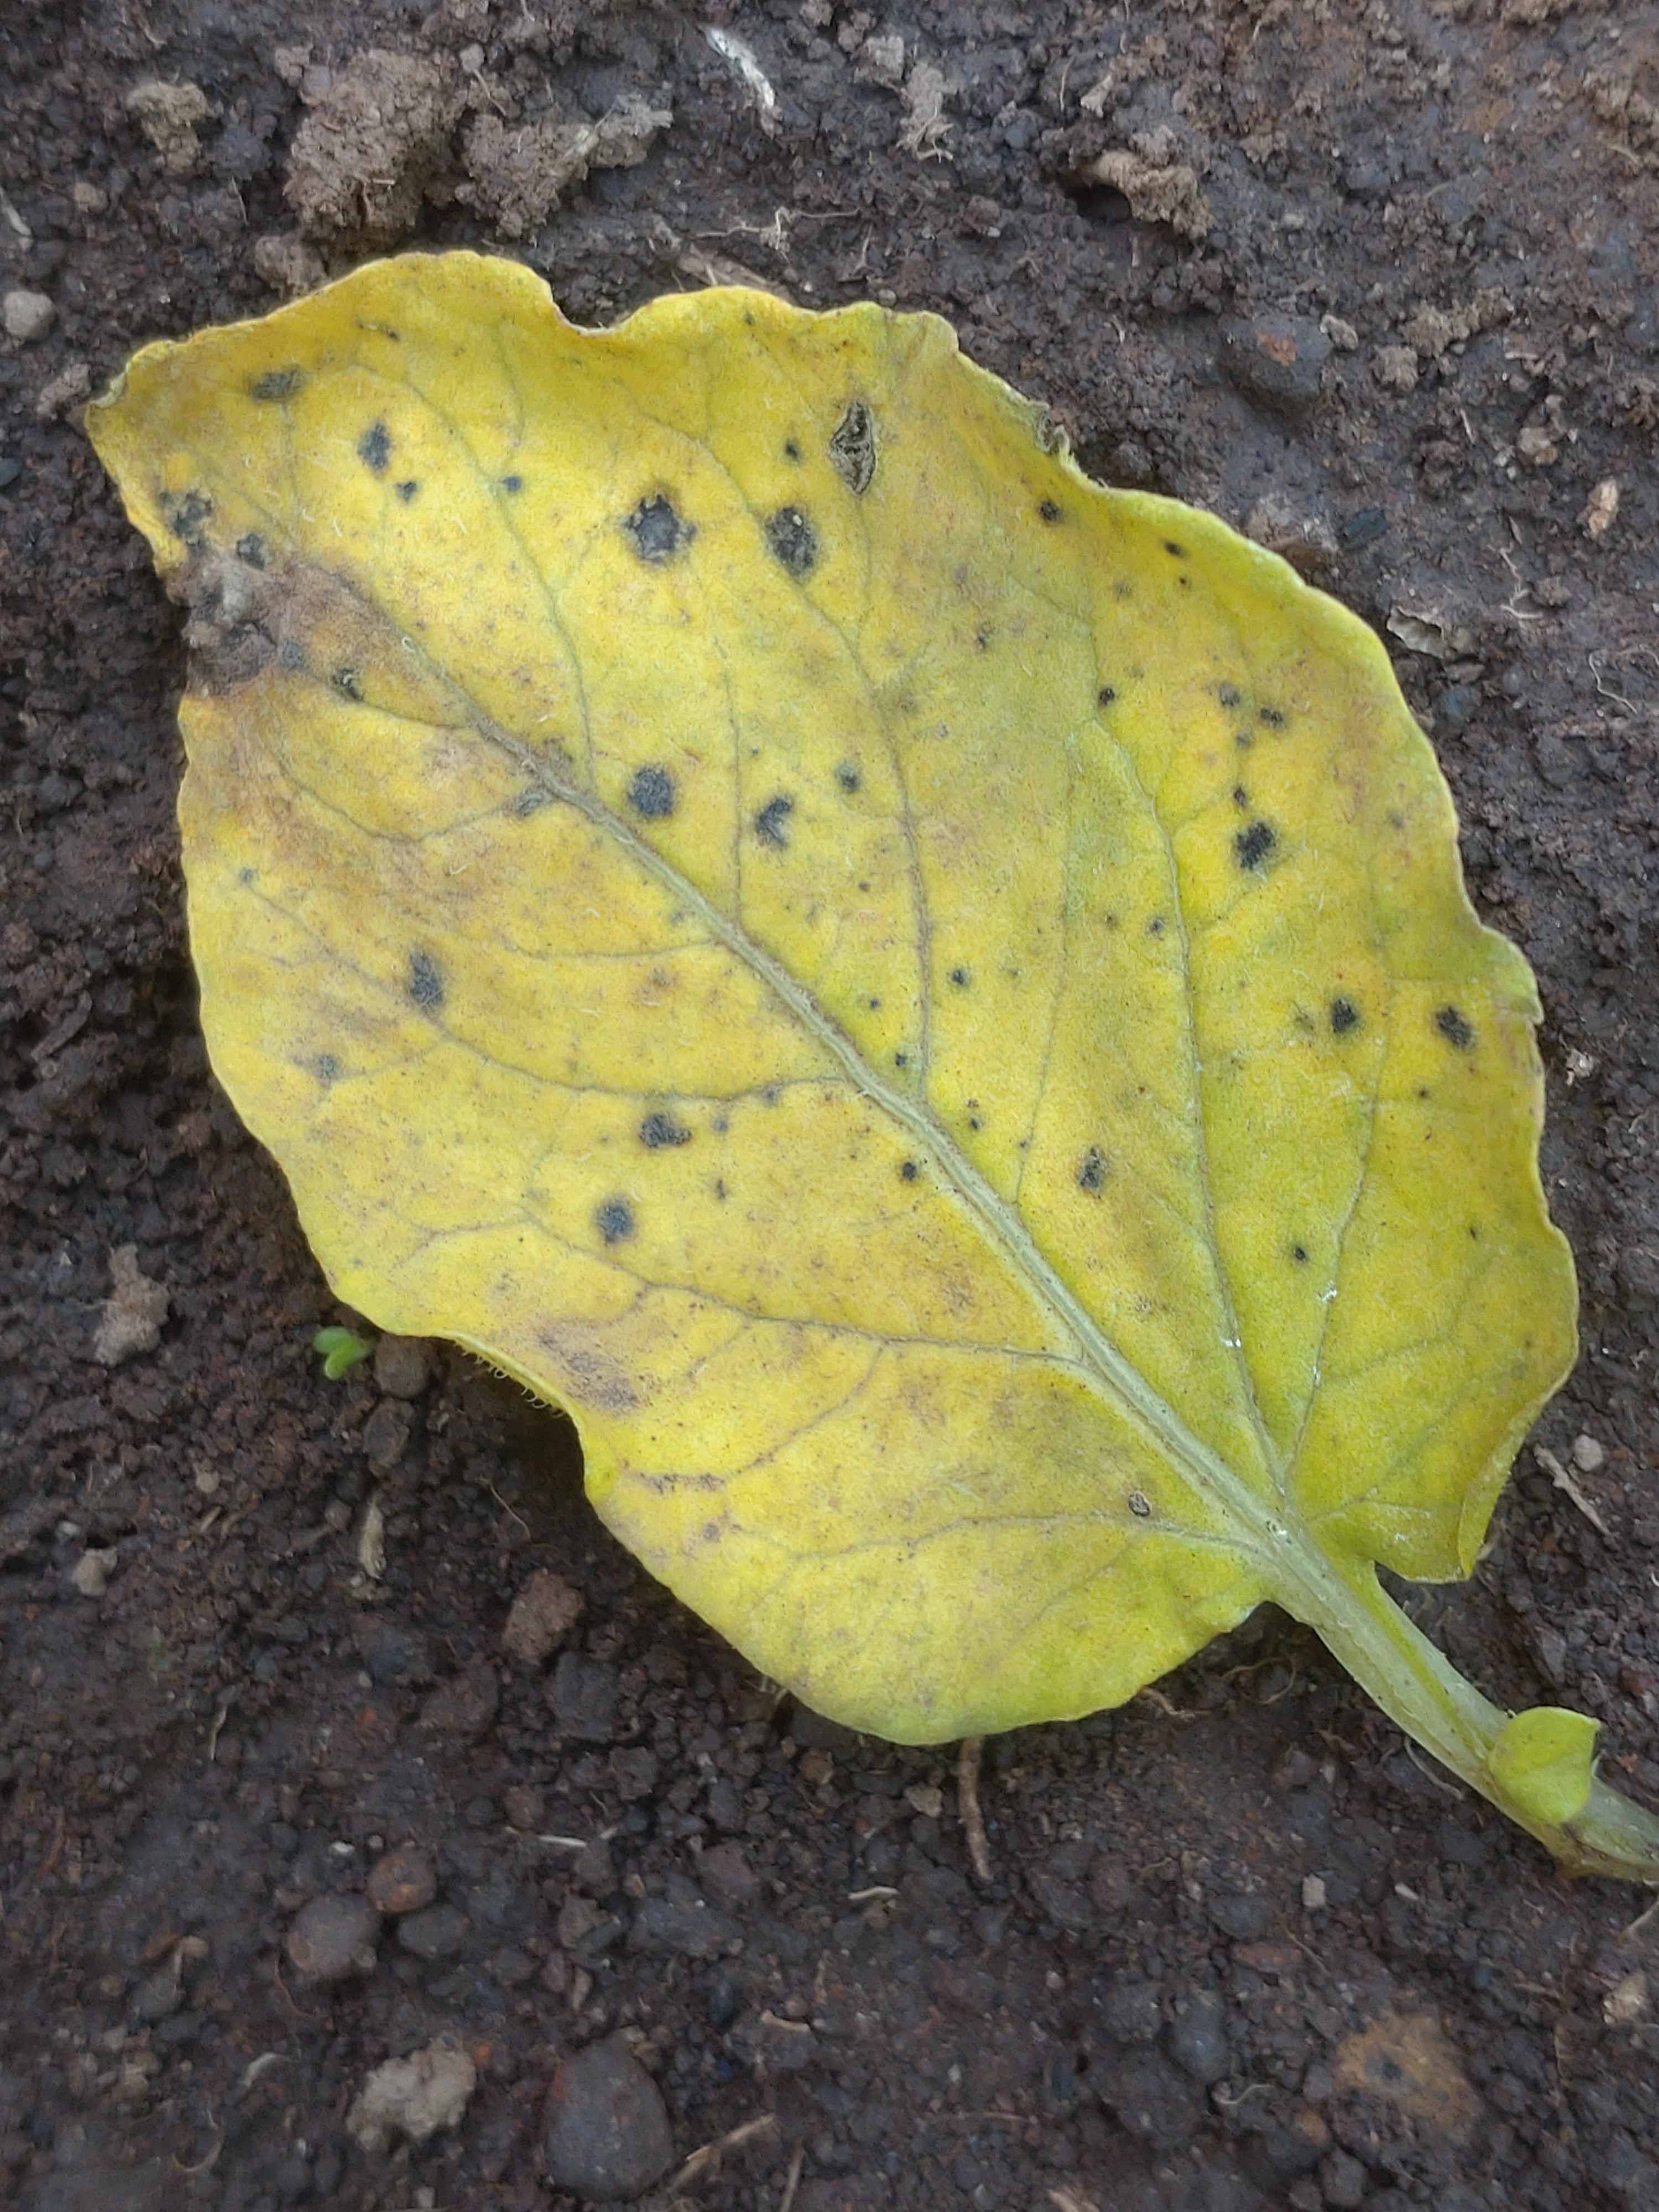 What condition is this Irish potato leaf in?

late blight
